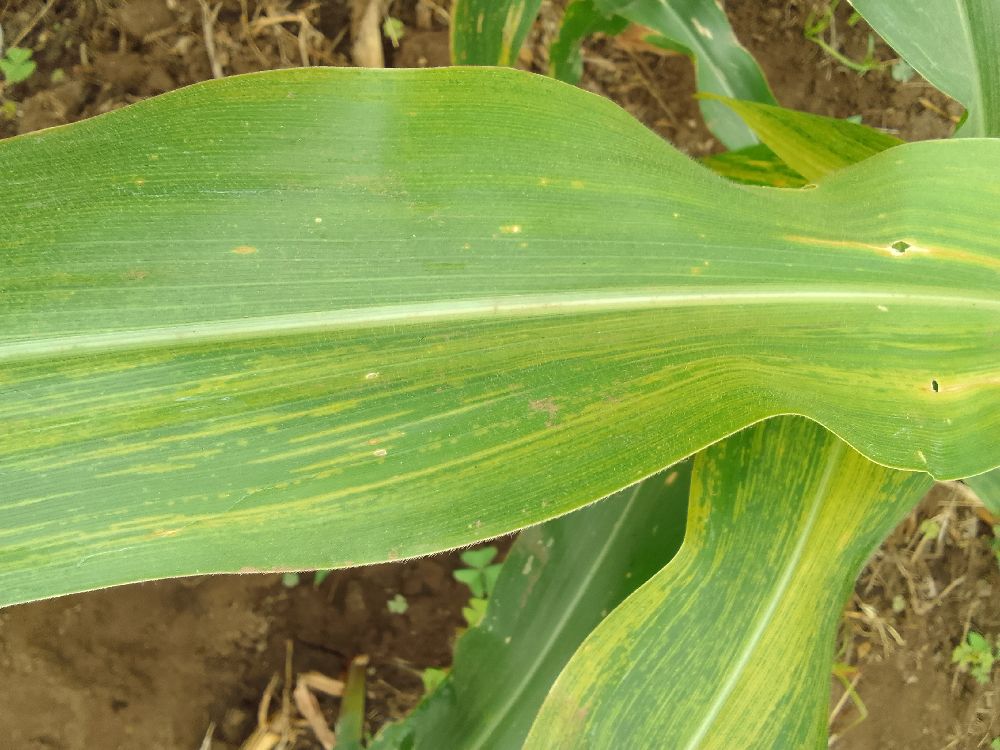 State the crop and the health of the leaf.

maize, maize lethal necrosis
